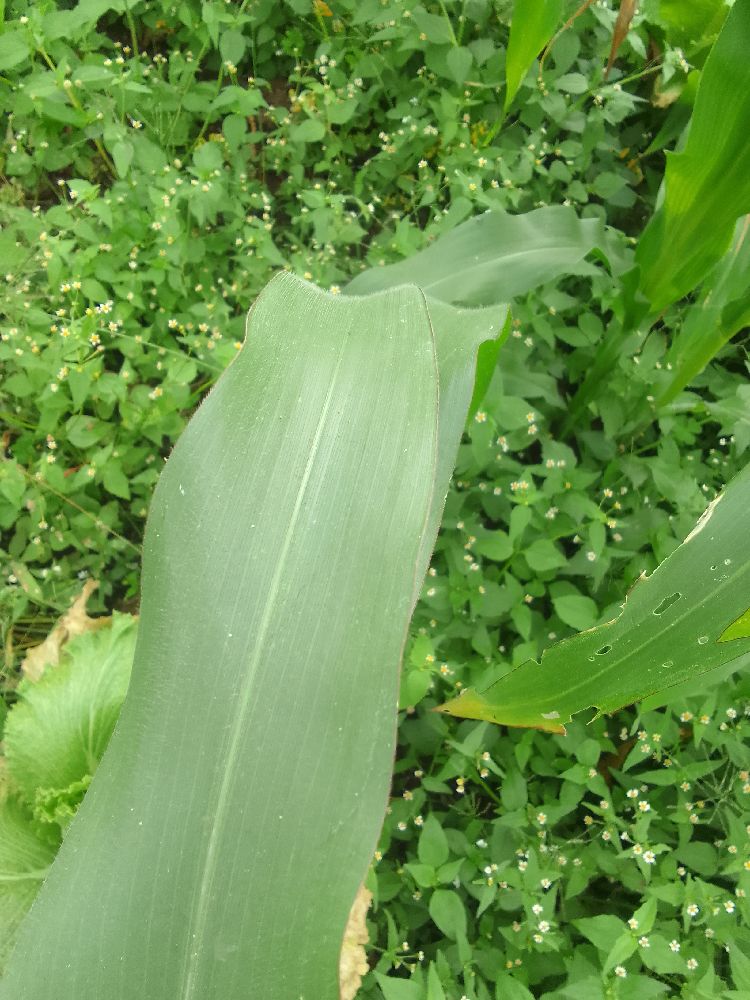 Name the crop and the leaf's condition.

maize, healthy
